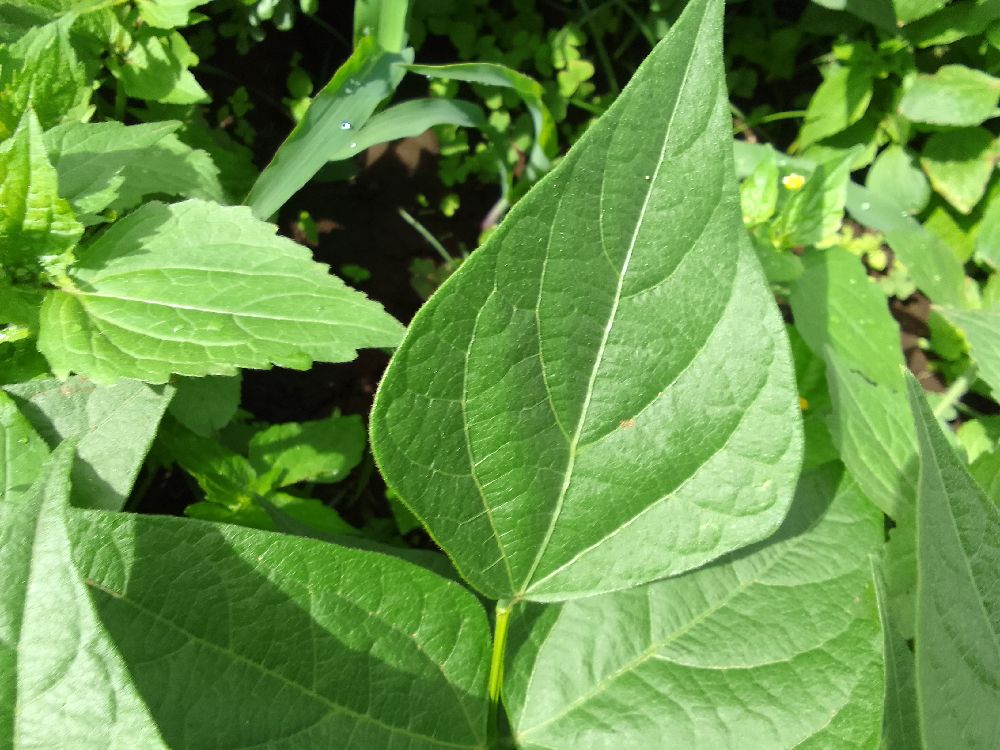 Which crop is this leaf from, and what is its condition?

common bean, healthy
